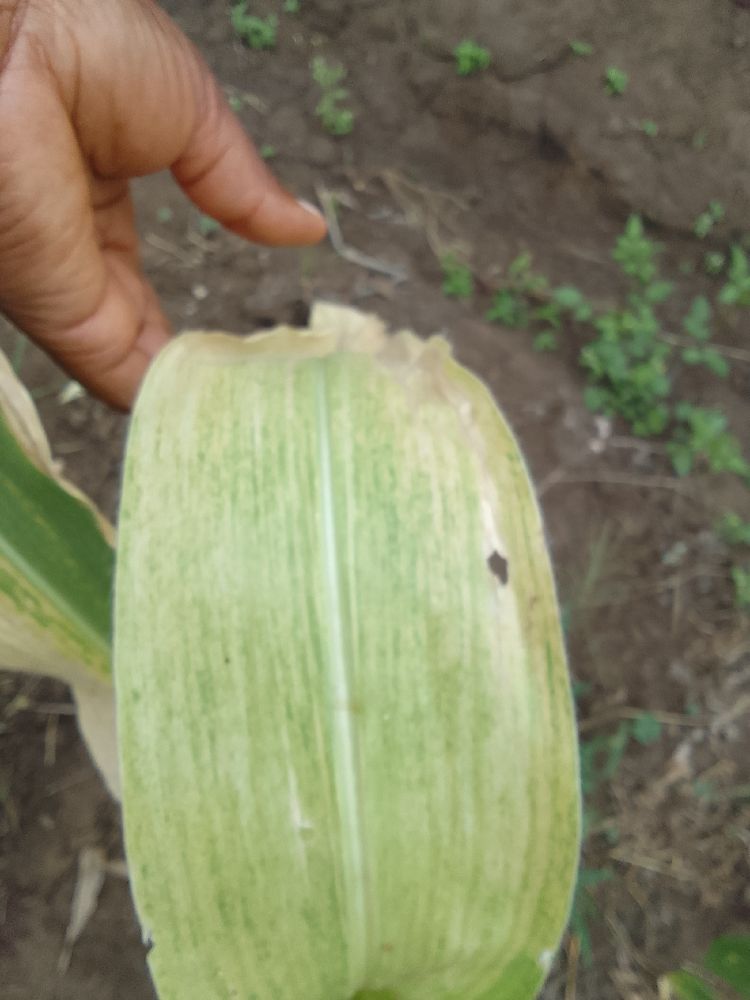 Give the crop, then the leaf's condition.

maize, maize lethal necrosis
